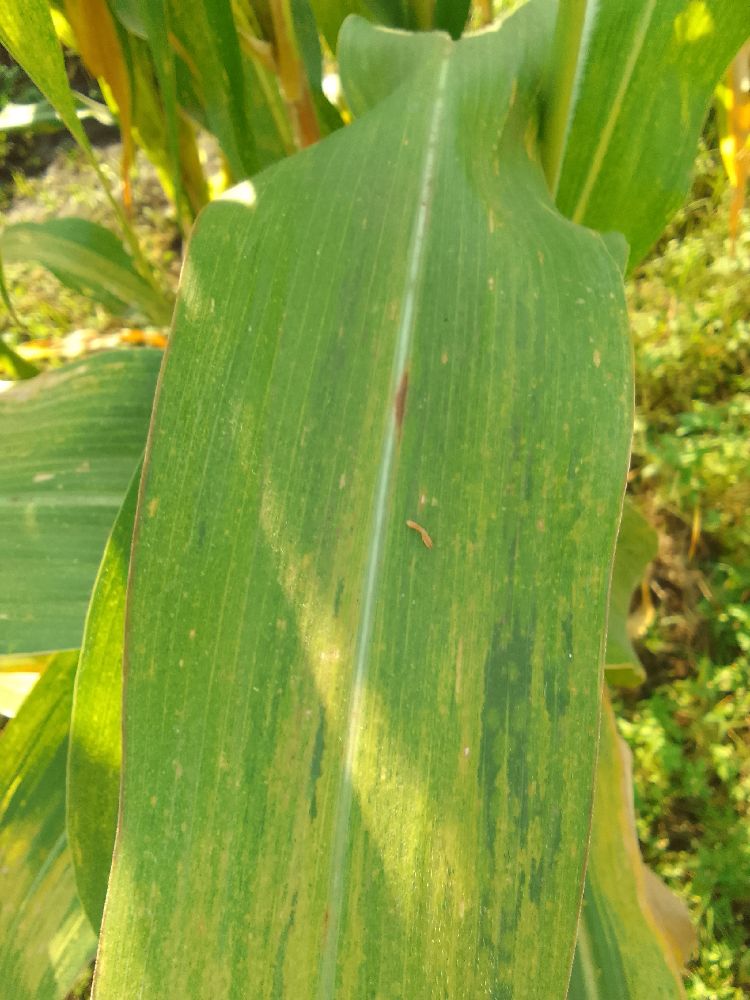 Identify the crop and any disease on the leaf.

maize, maize lethal necrosis
